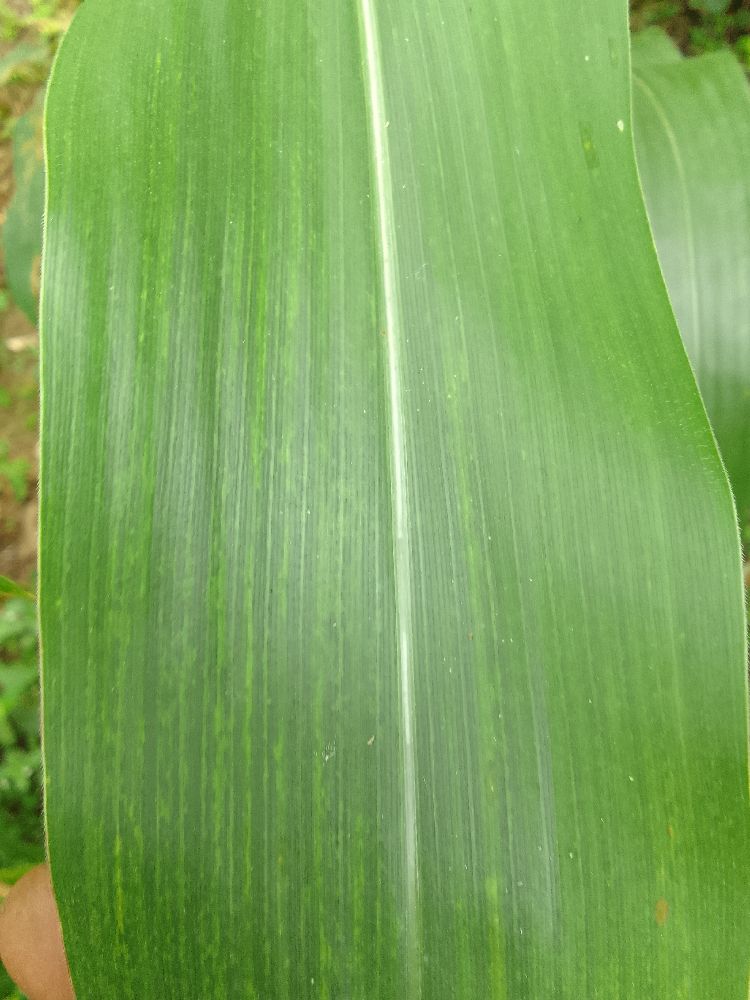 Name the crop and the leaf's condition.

maize, healthy
